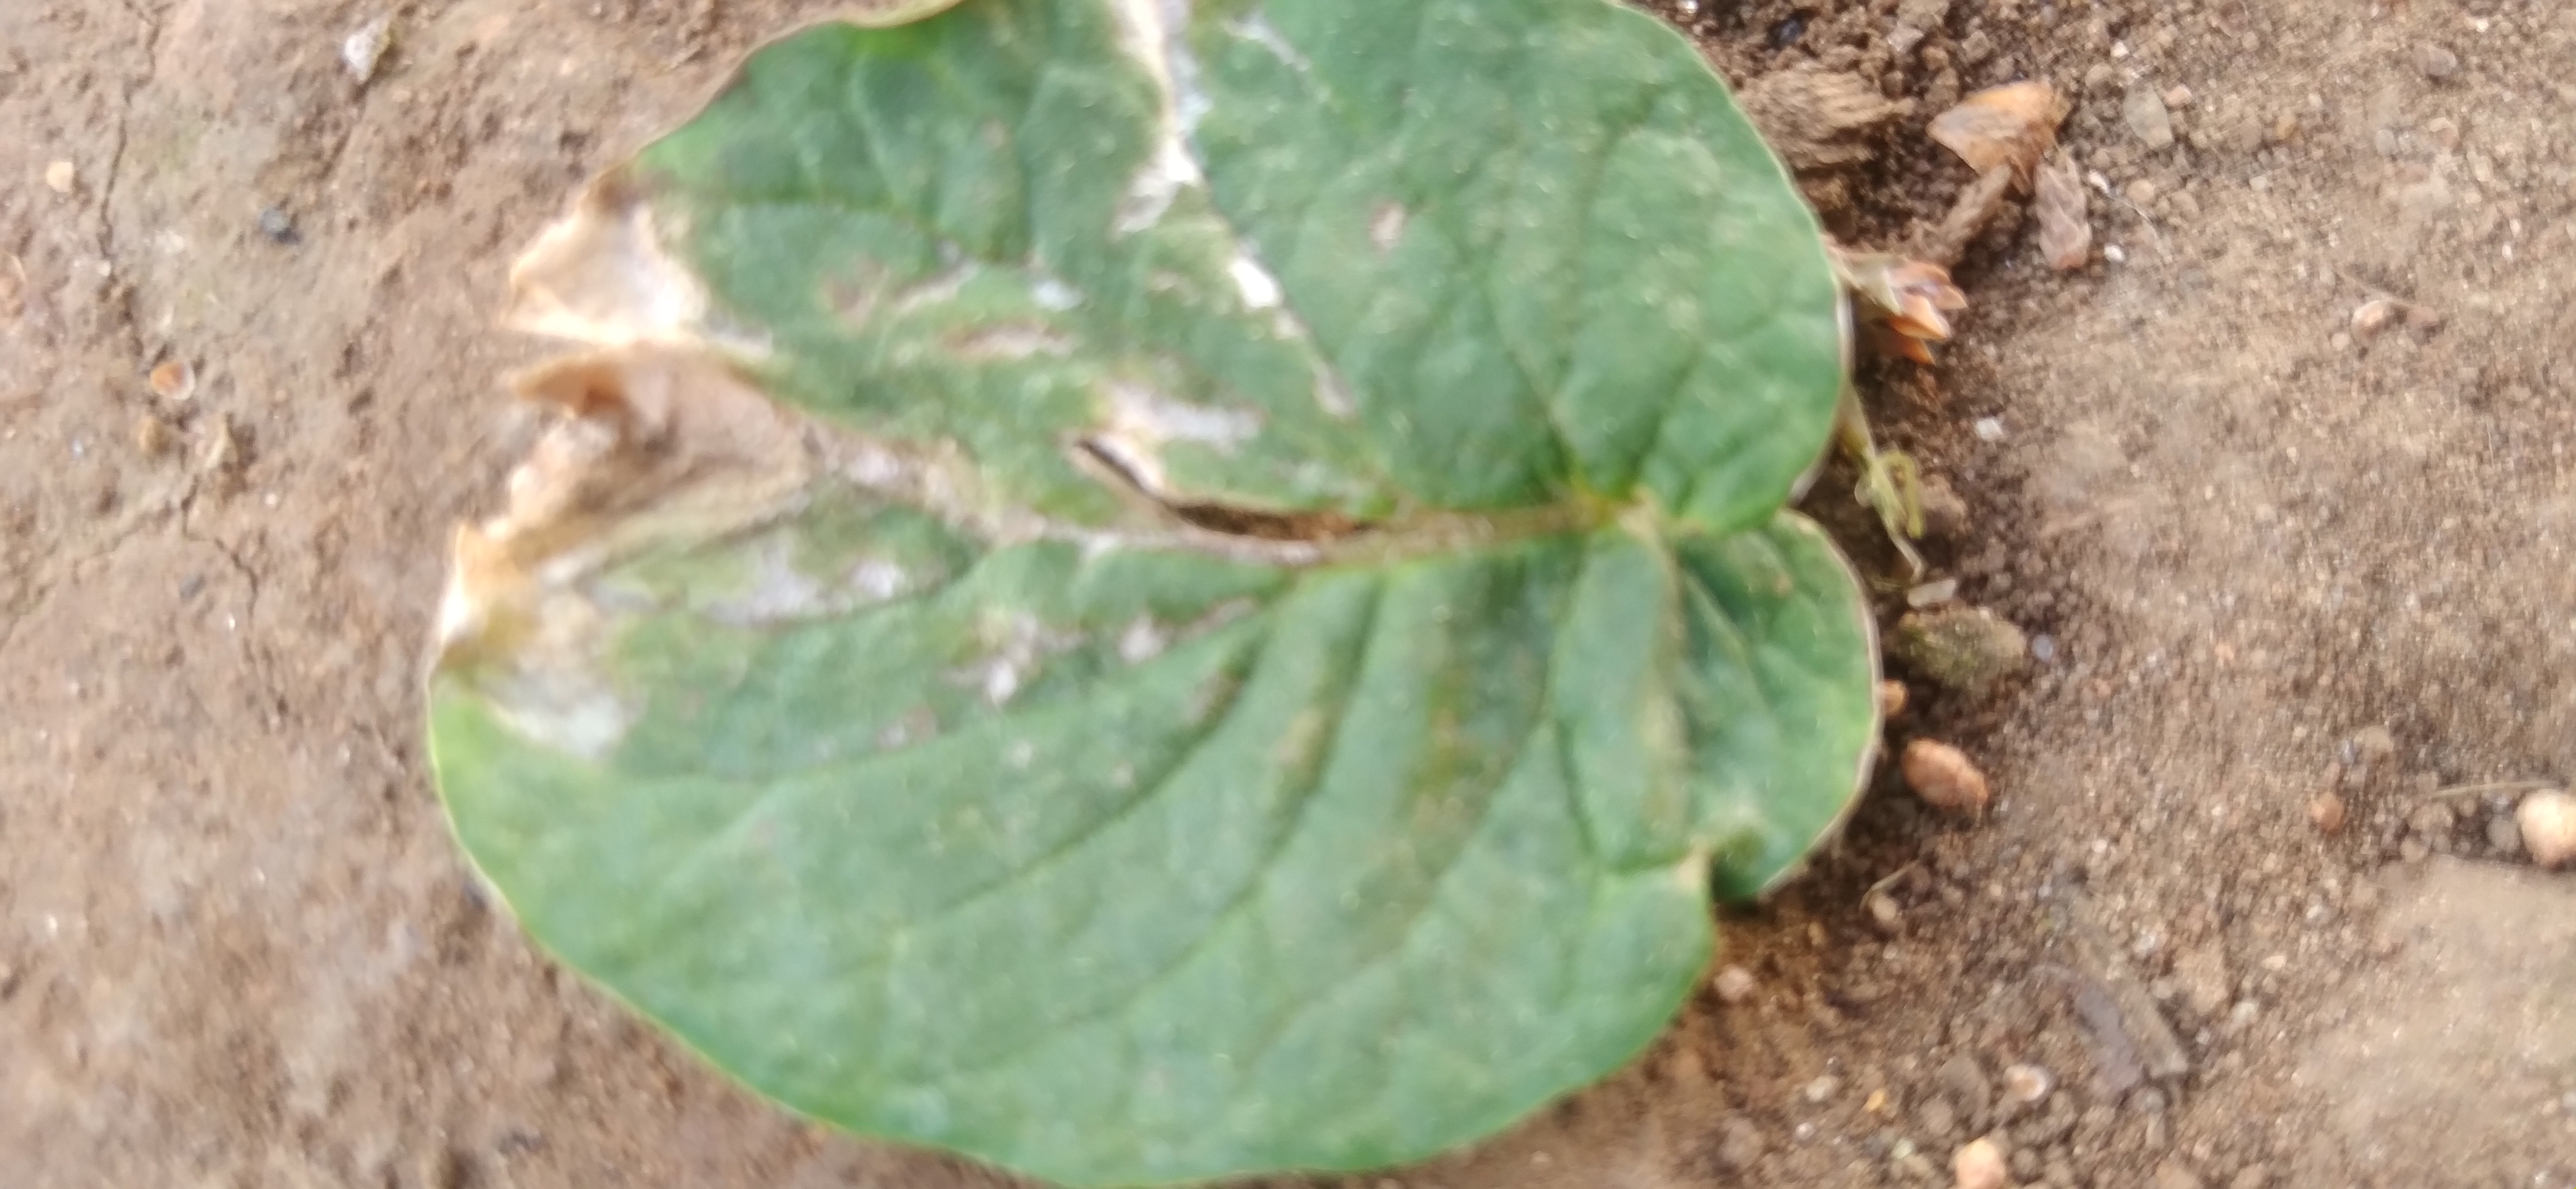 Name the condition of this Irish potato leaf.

early blight
